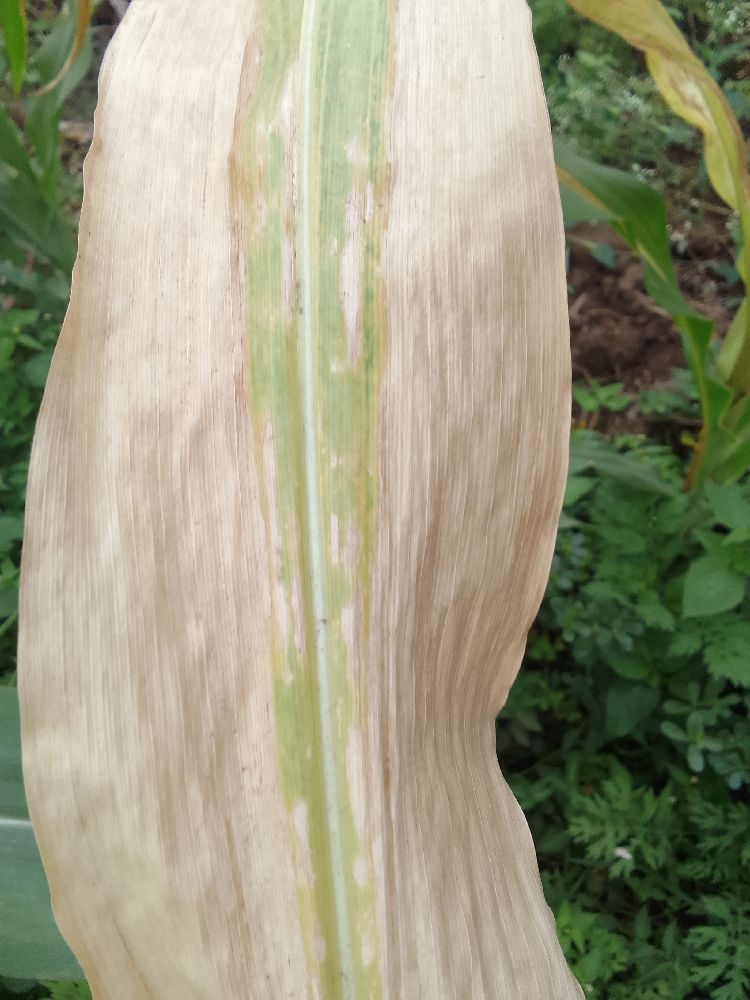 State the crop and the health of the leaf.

maize, maize lethal necrosis
